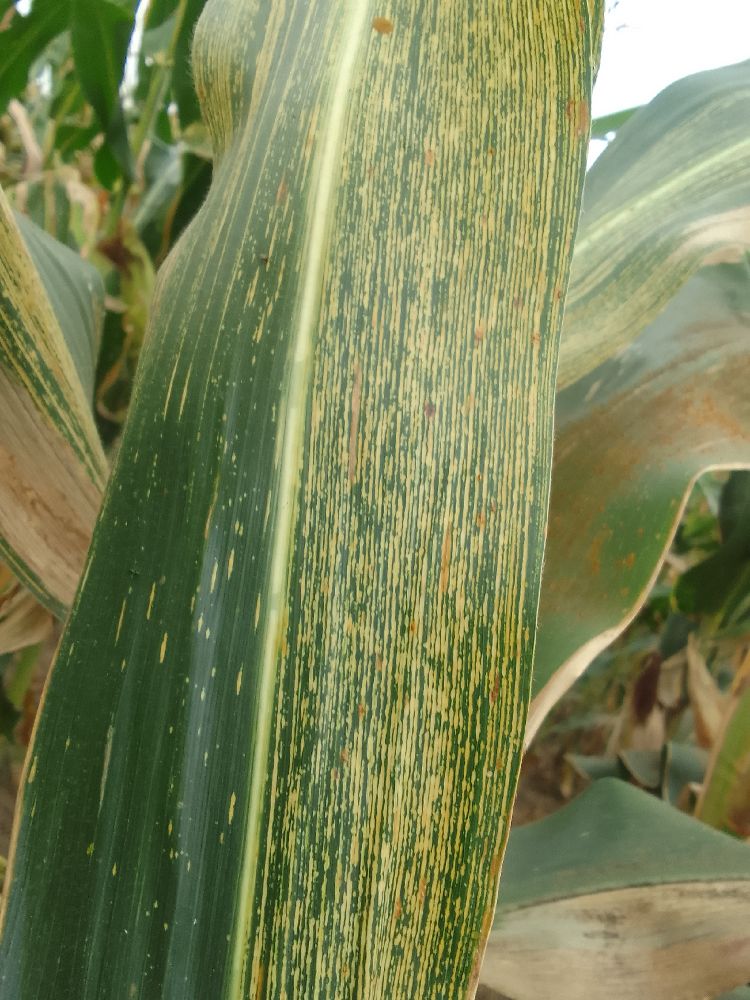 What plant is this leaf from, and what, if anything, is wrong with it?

maize, maize streak virus
